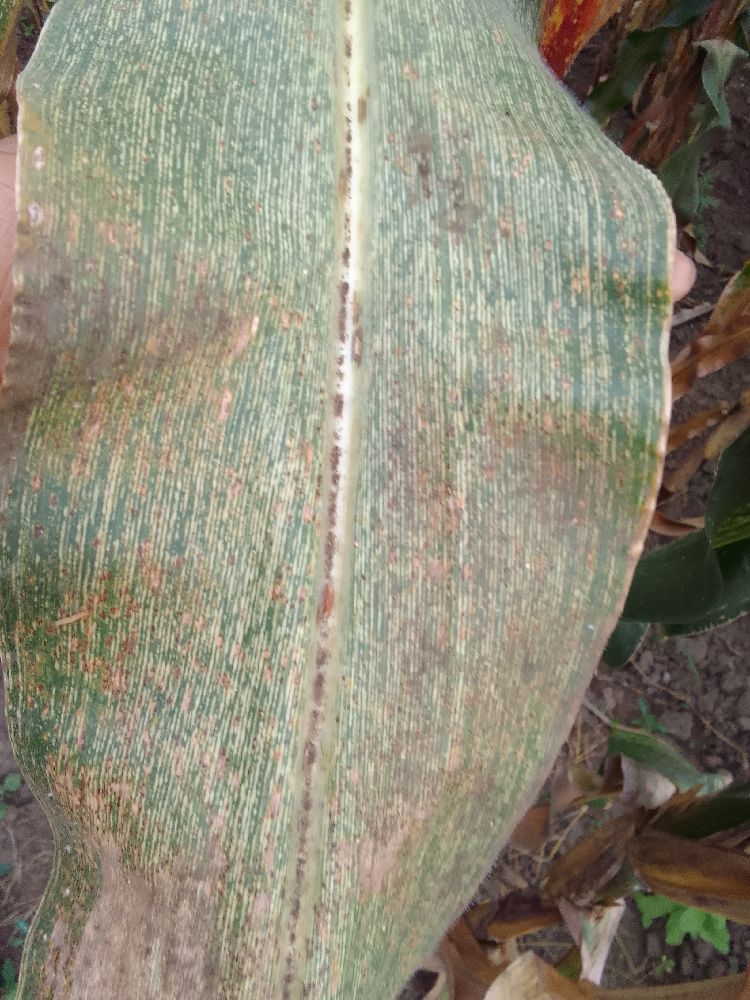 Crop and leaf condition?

maize, maize streak virus
